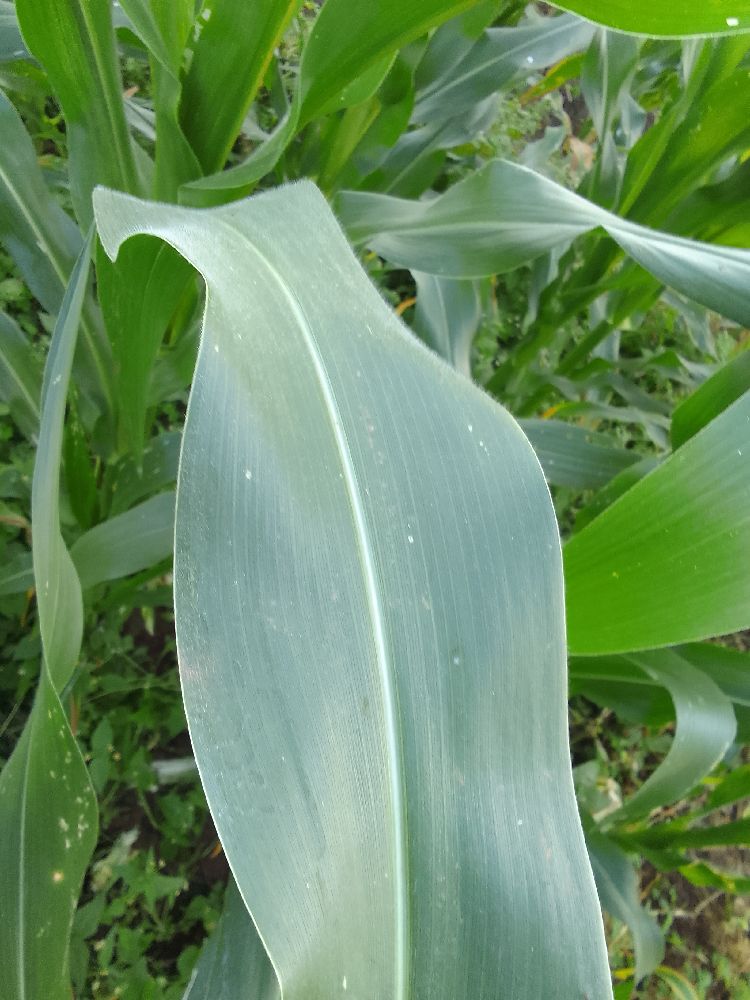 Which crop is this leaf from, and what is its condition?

maize, healthy
